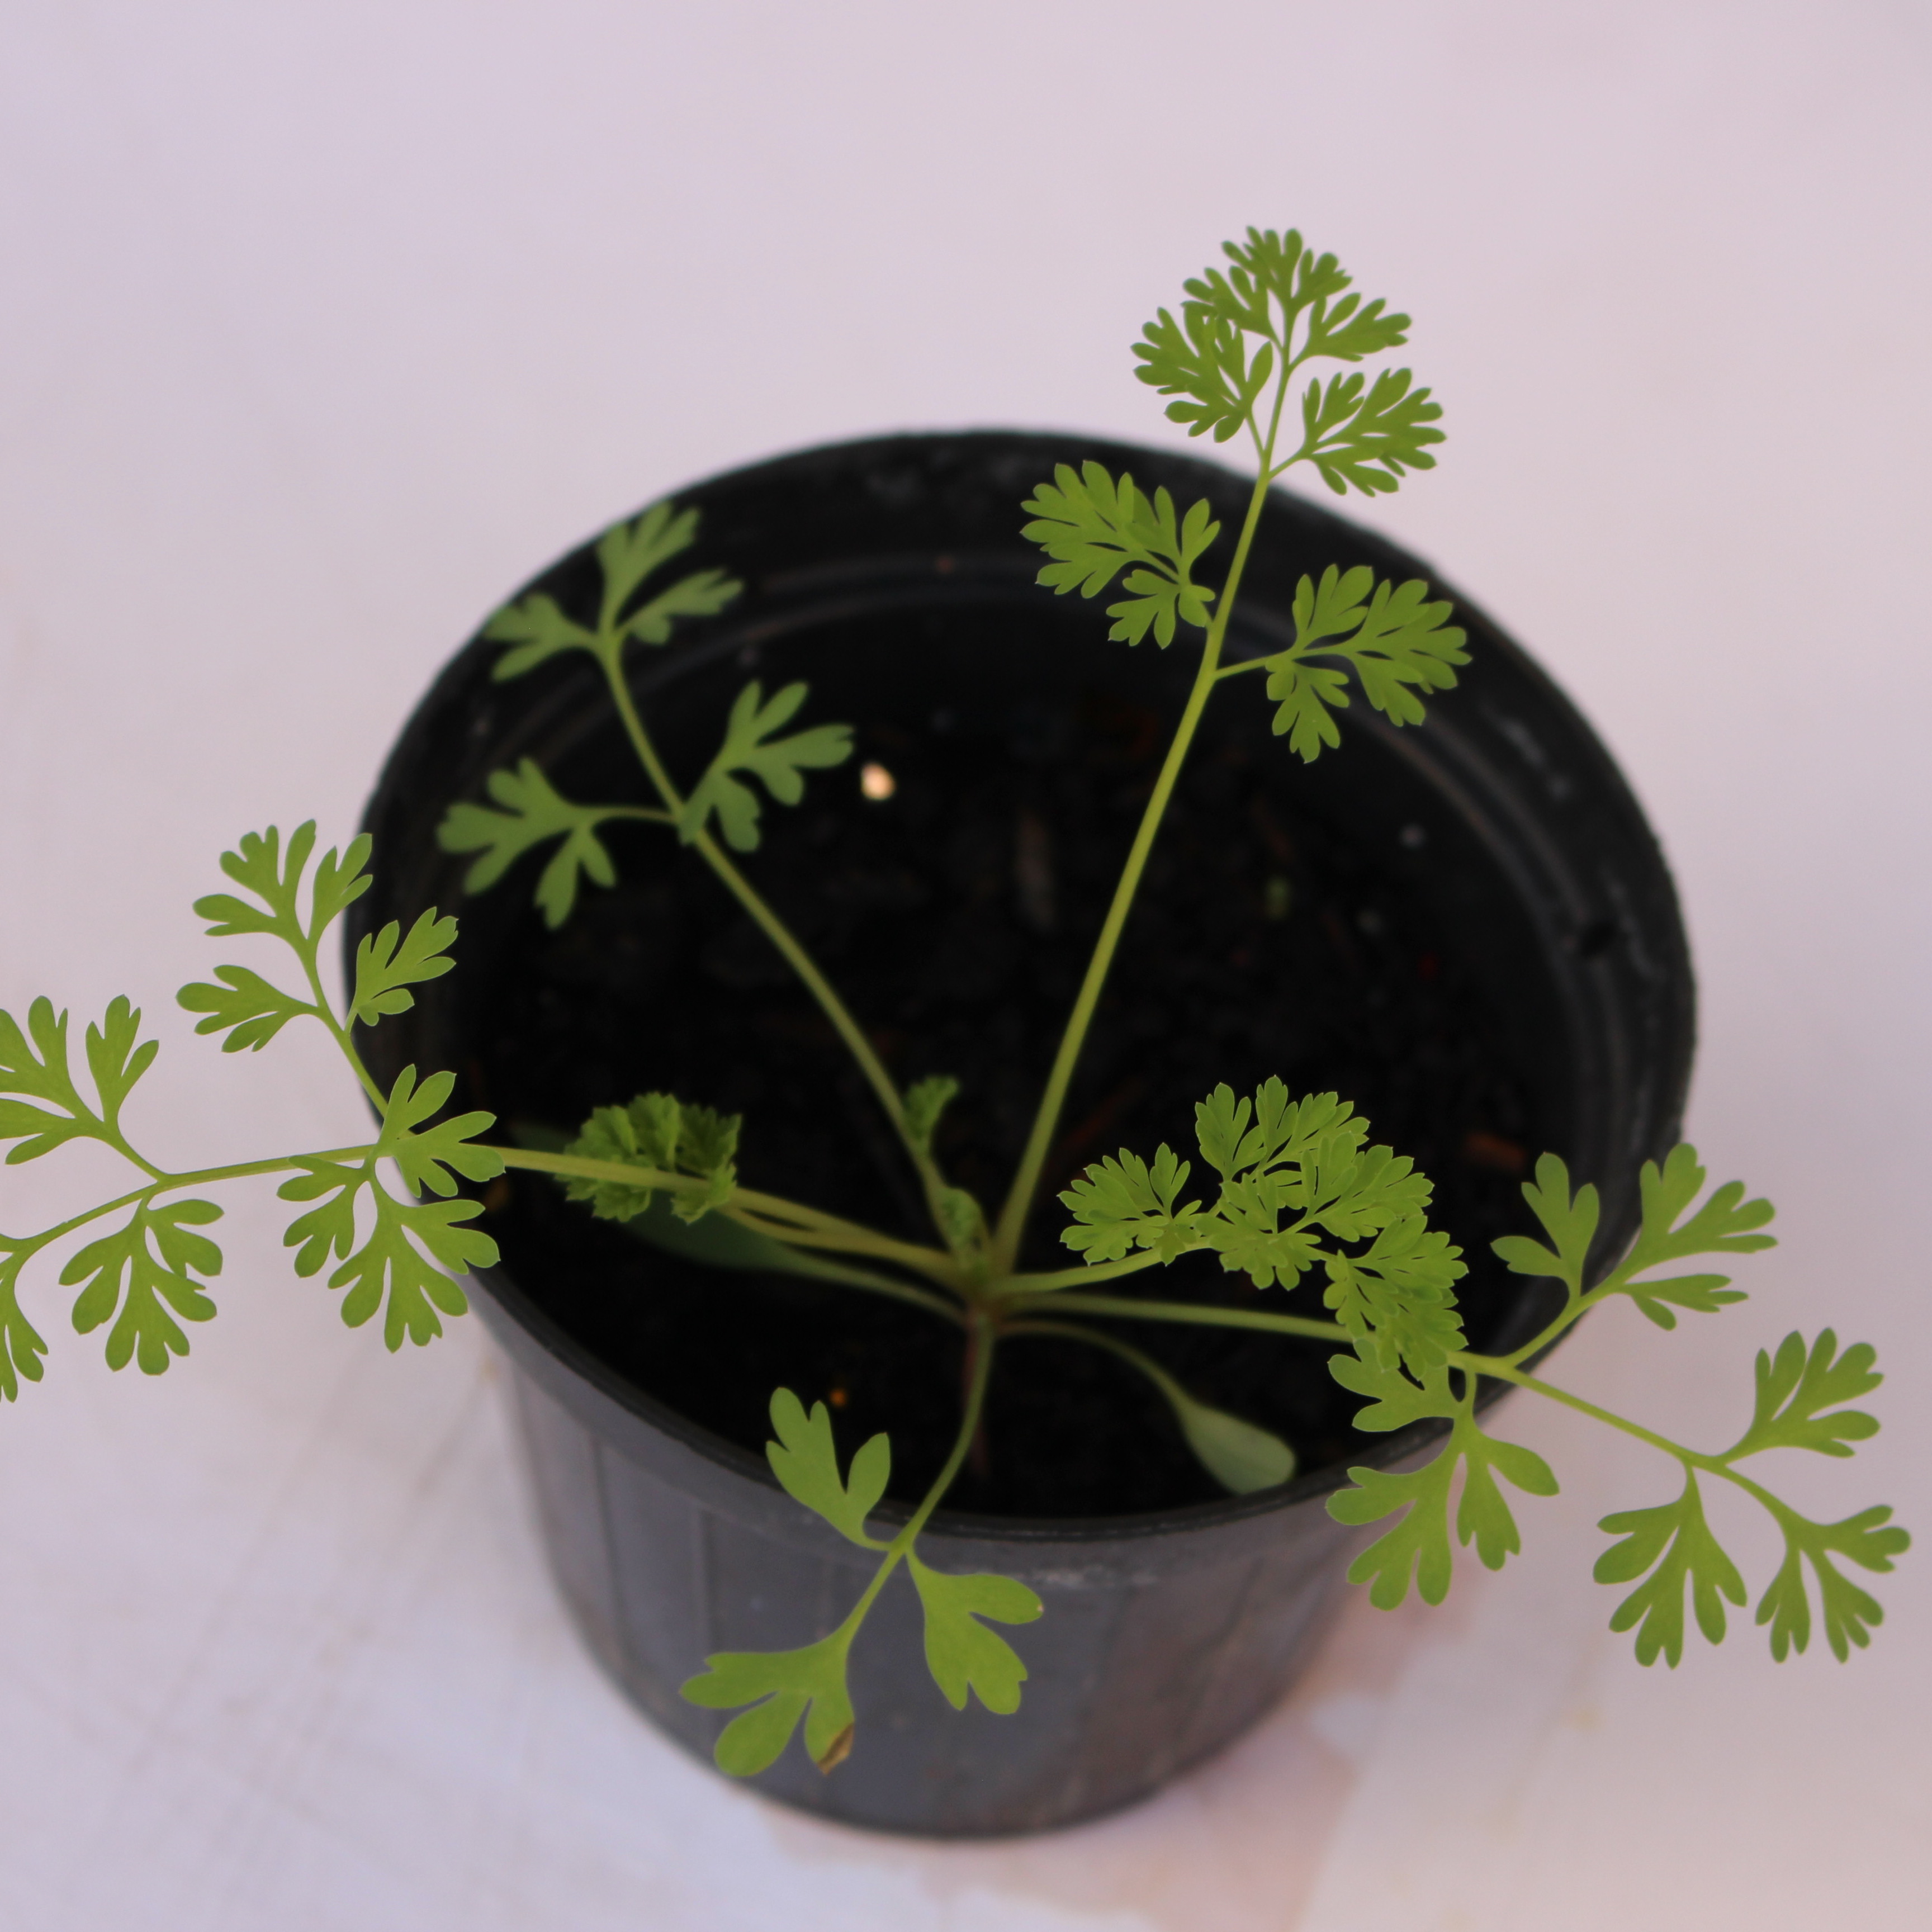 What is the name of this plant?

Fumaria officinalis
